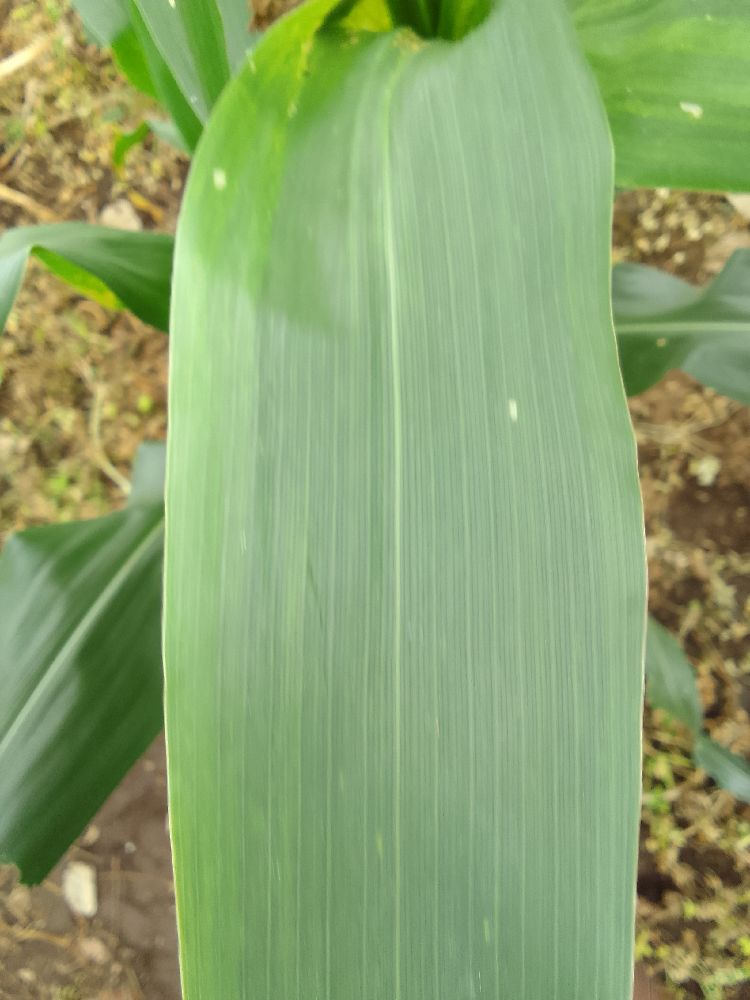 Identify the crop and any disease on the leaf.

maize, healthy
